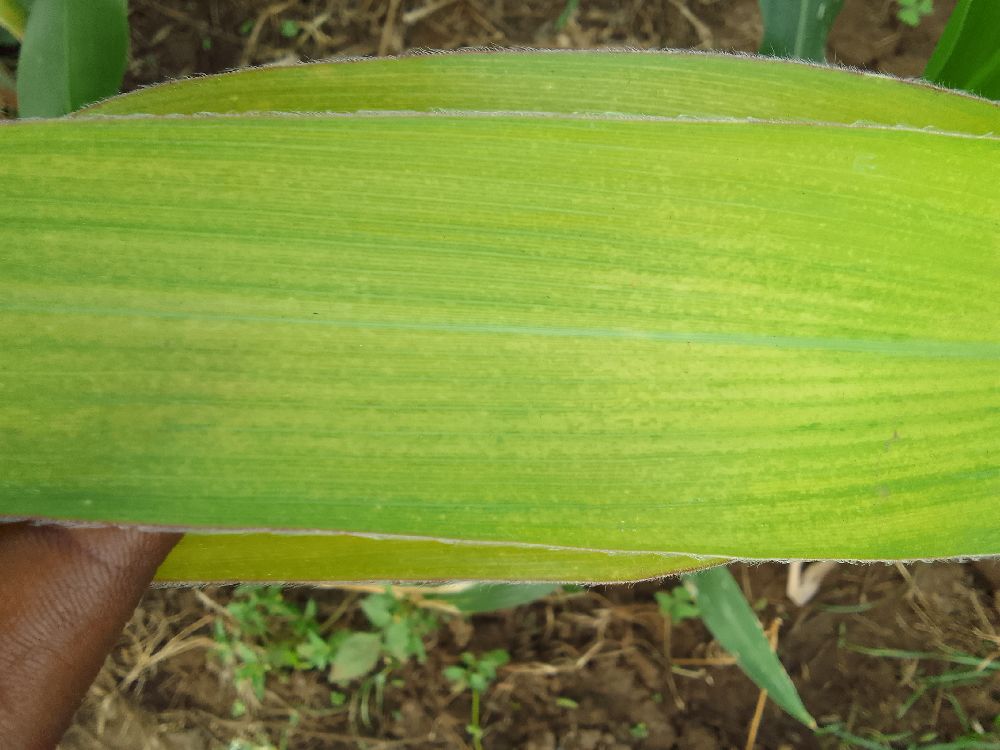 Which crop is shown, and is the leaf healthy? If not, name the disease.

maize, maize lethal necrosis
